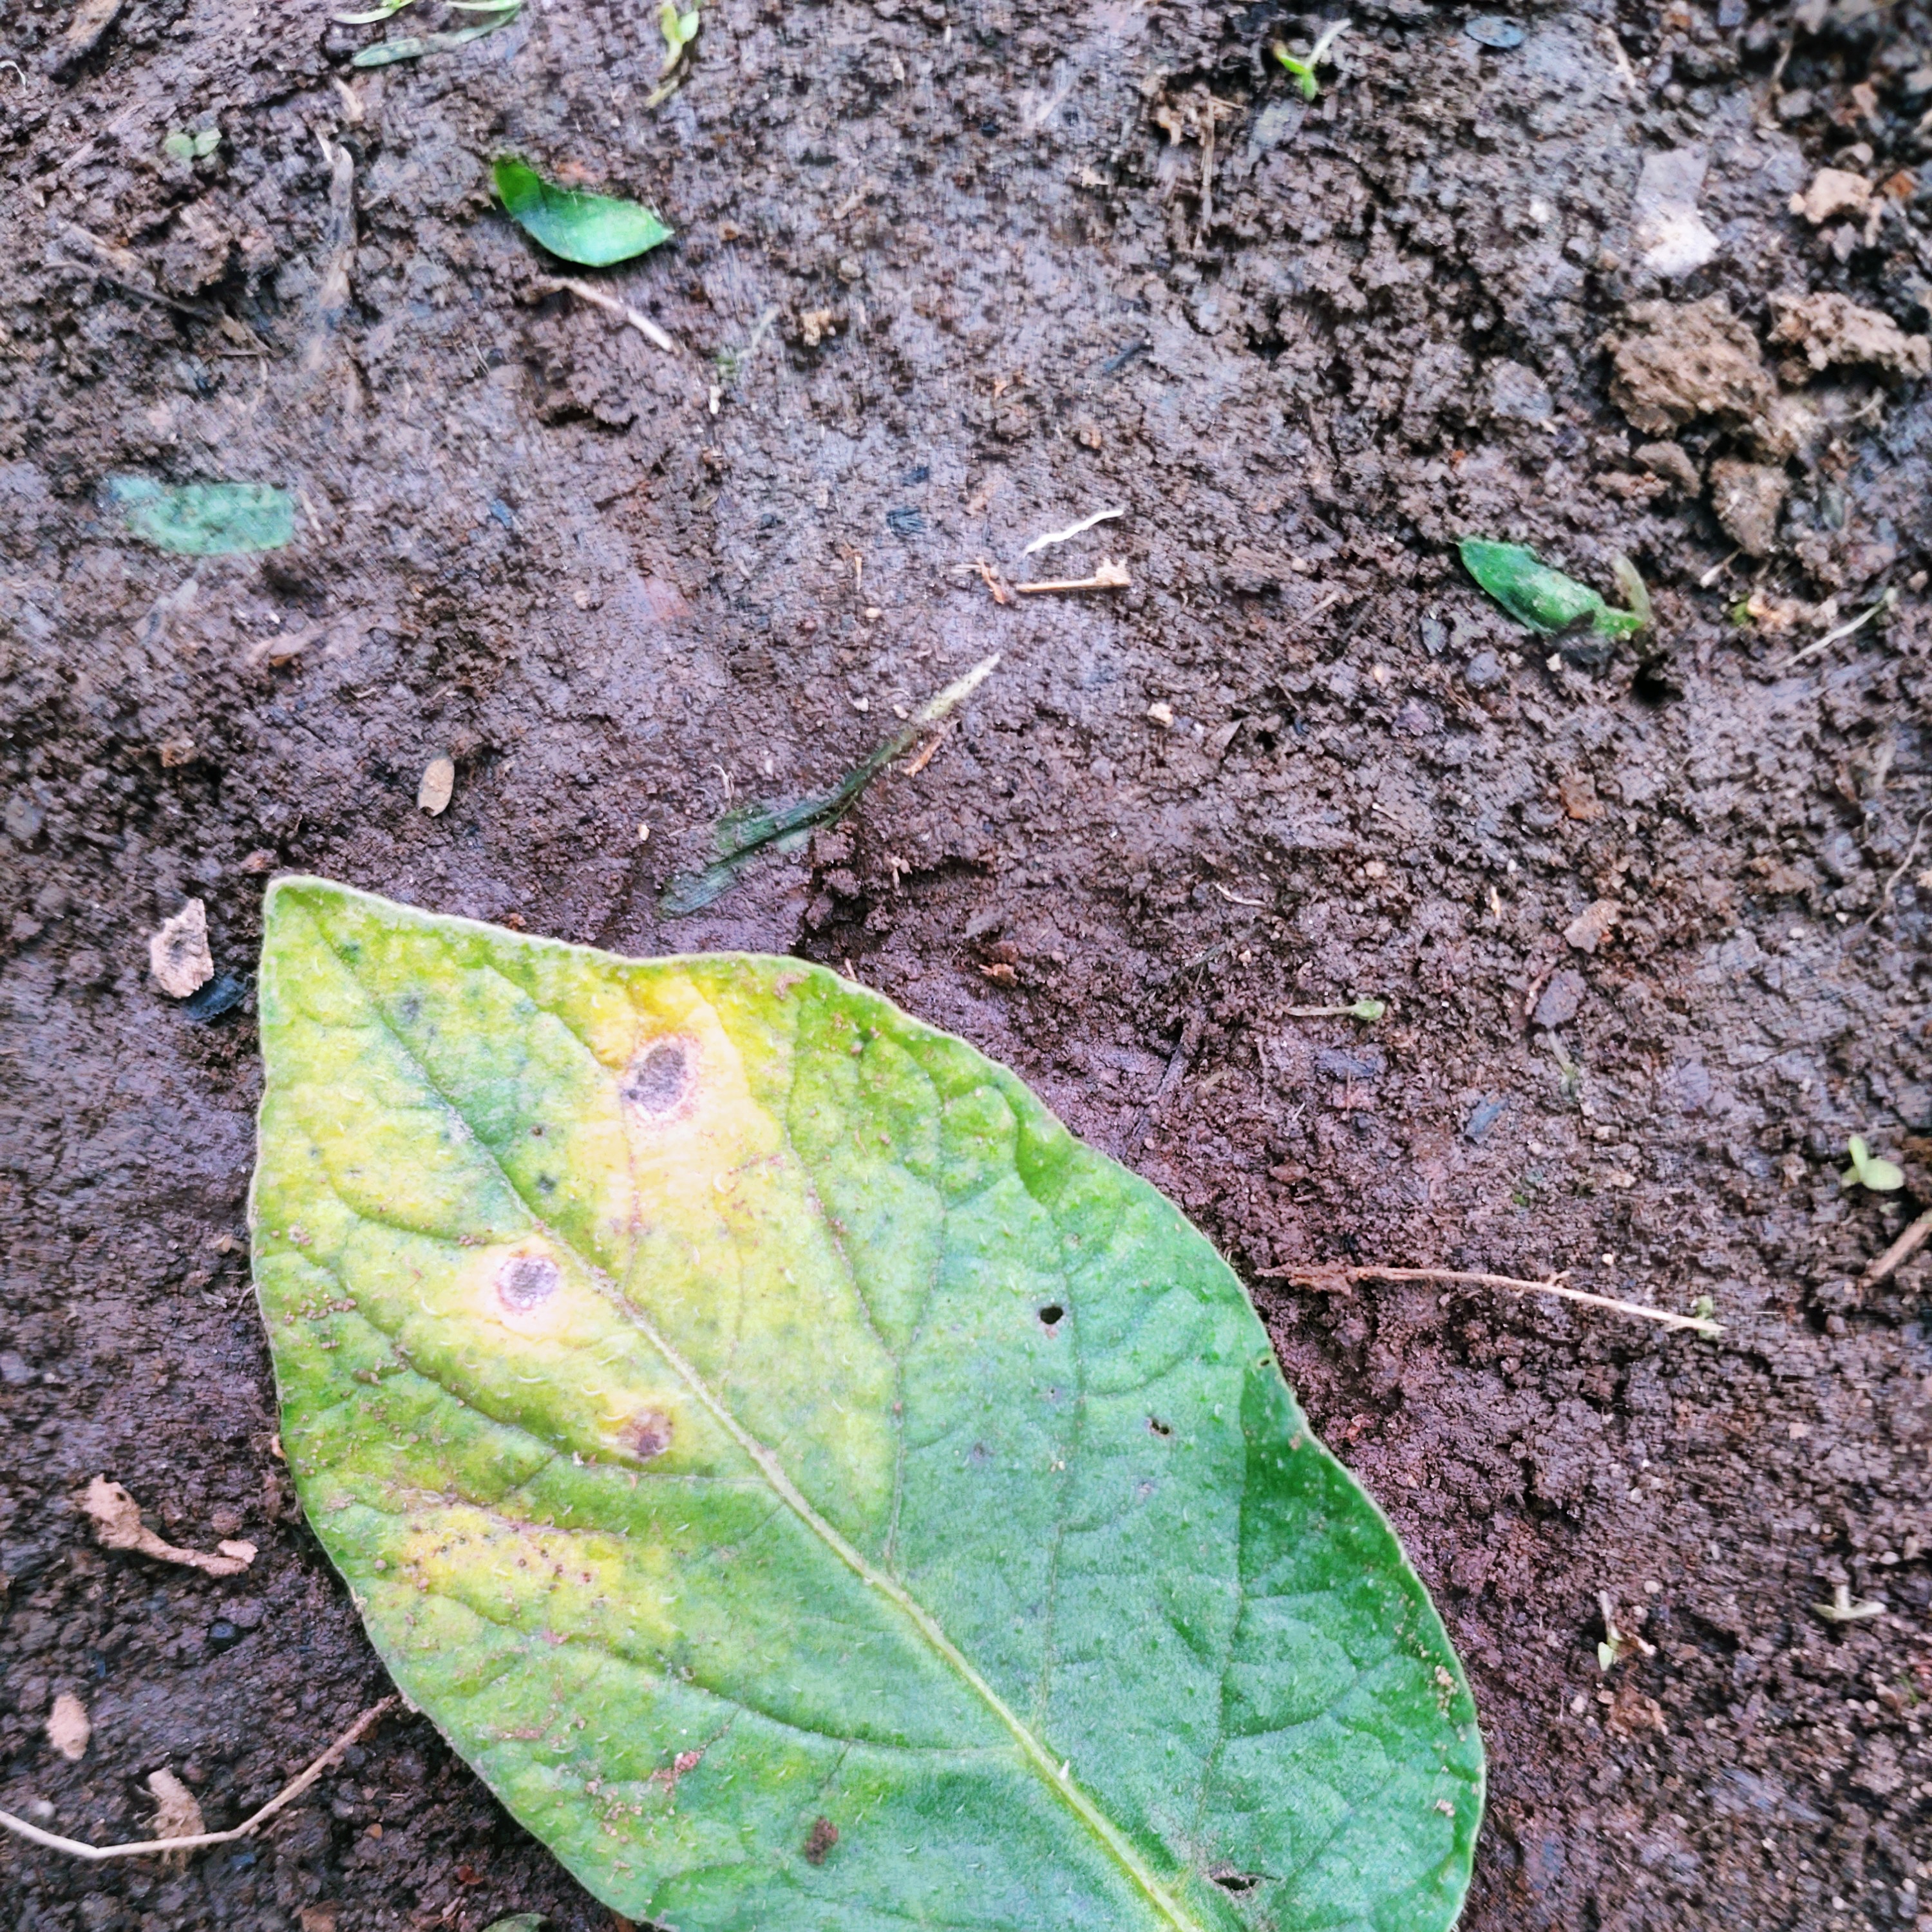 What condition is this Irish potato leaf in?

late blight
